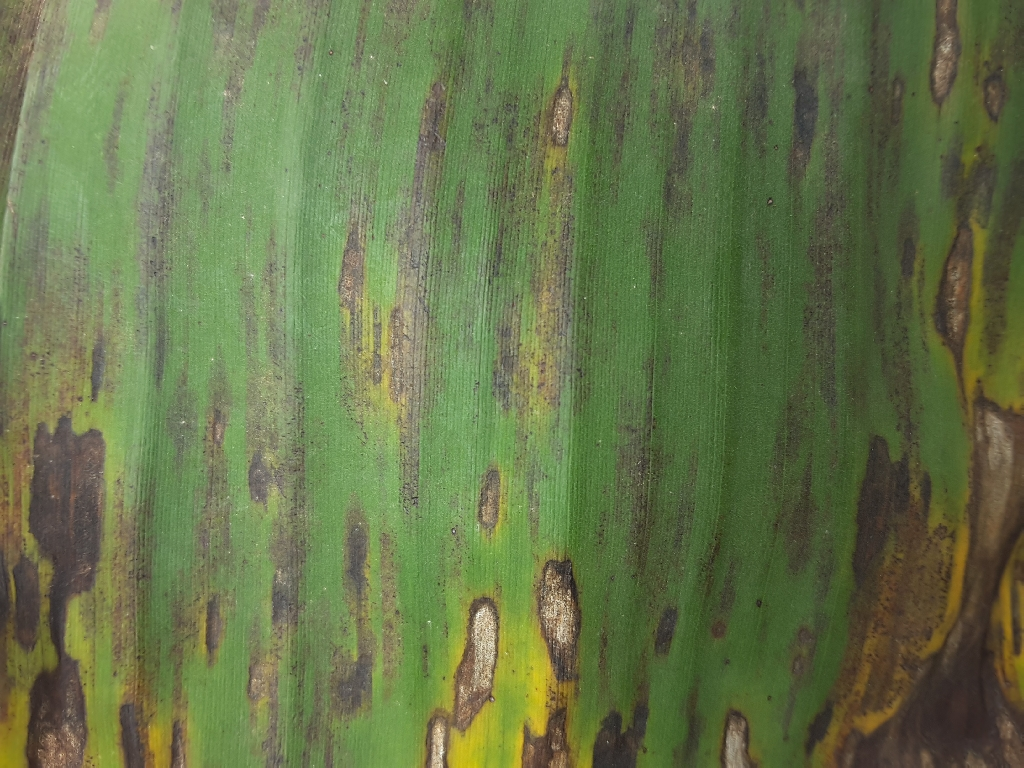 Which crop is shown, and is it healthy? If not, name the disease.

banana, black sigatoka
